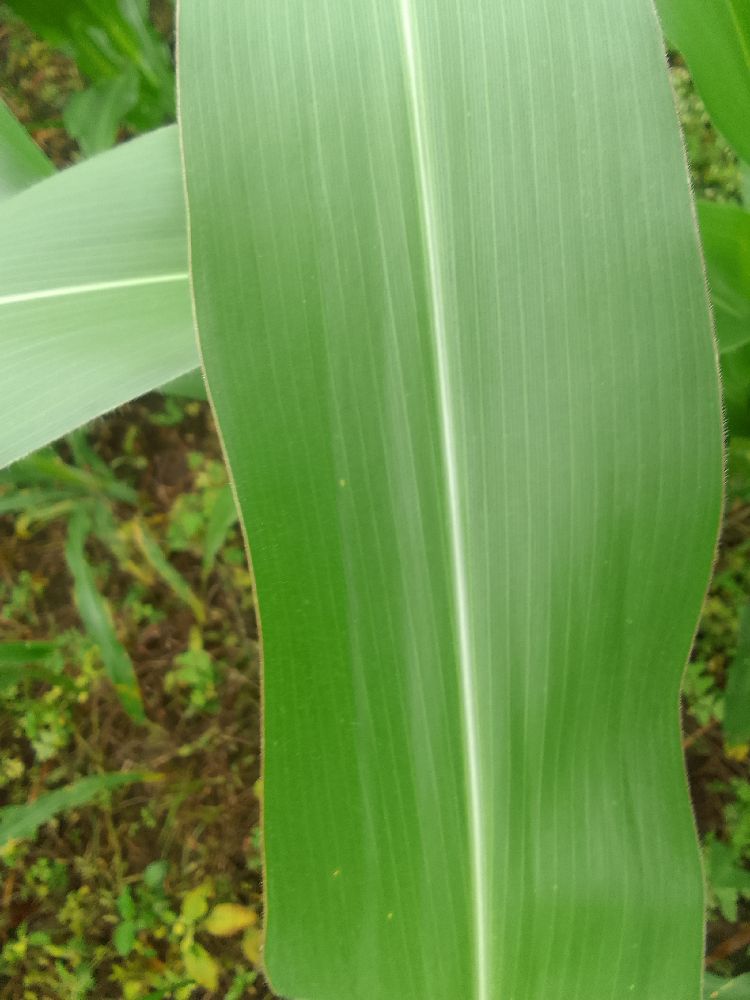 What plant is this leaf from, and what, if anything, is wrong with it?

maize, healthy
